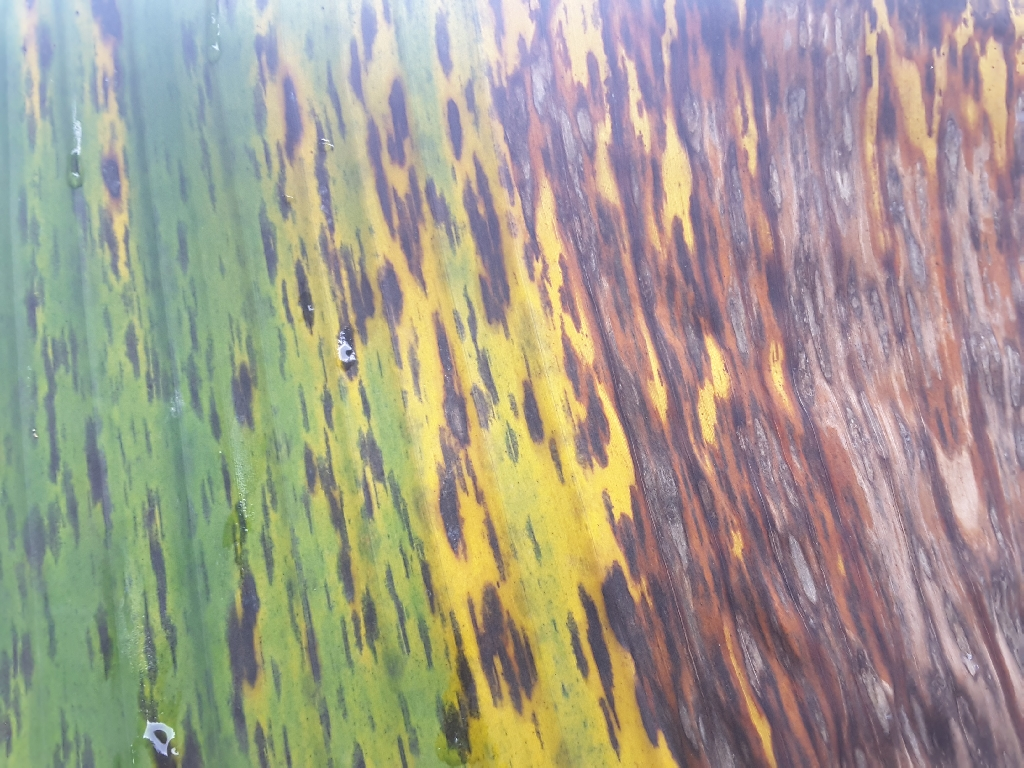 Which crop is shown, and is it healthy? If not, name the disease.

banana, black sigatoka
